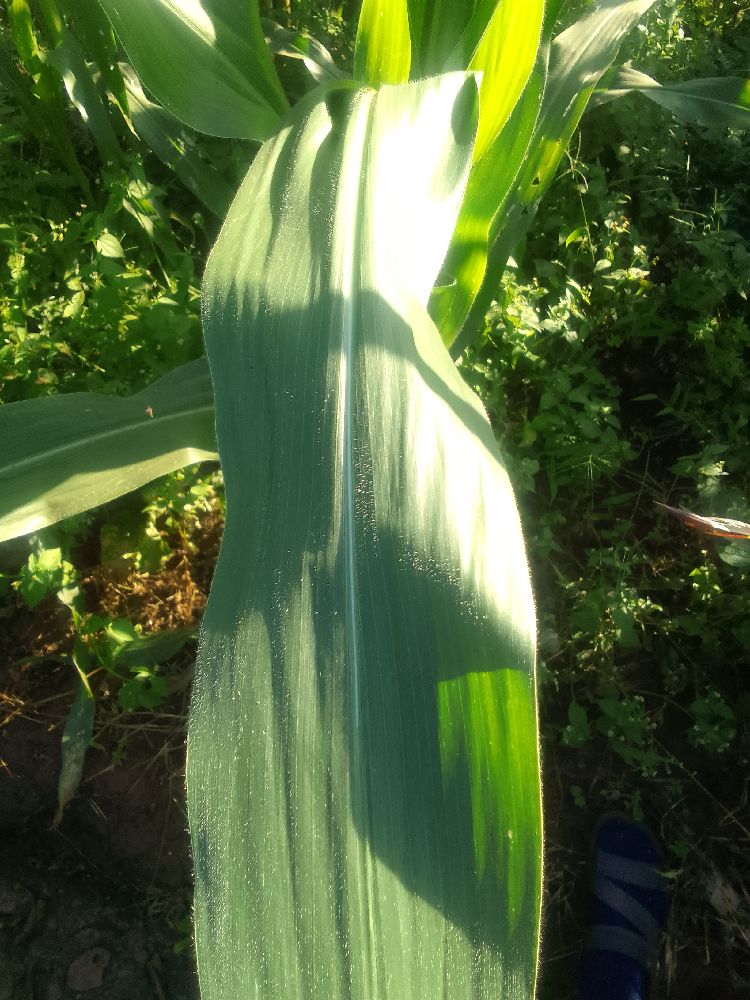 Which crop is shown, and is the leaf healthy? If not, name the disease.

maize, healthy
